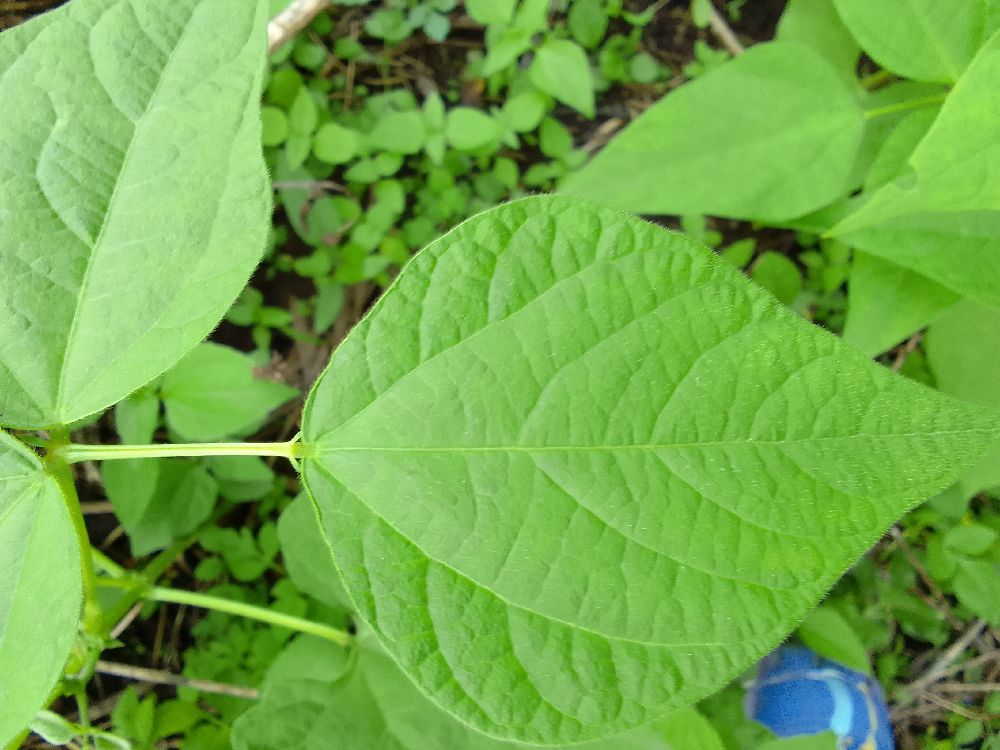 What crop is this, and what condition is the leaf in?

common bean, healthy
